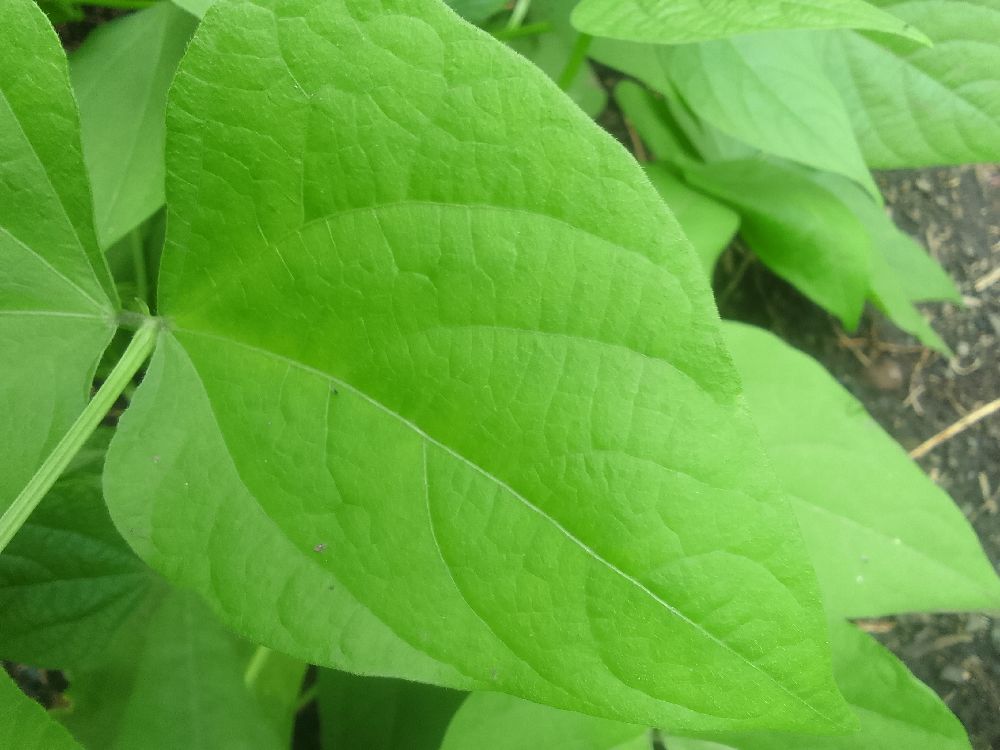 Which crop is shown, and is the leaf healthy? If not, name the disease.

common bean, healthy
